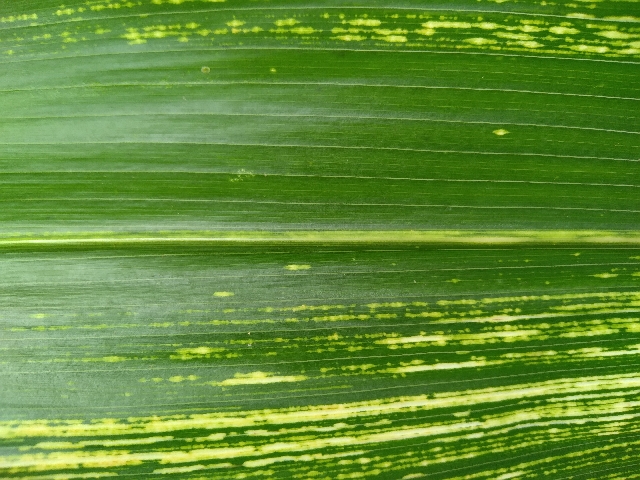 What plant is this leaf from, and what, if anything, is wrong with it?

maize, maize streak virus
